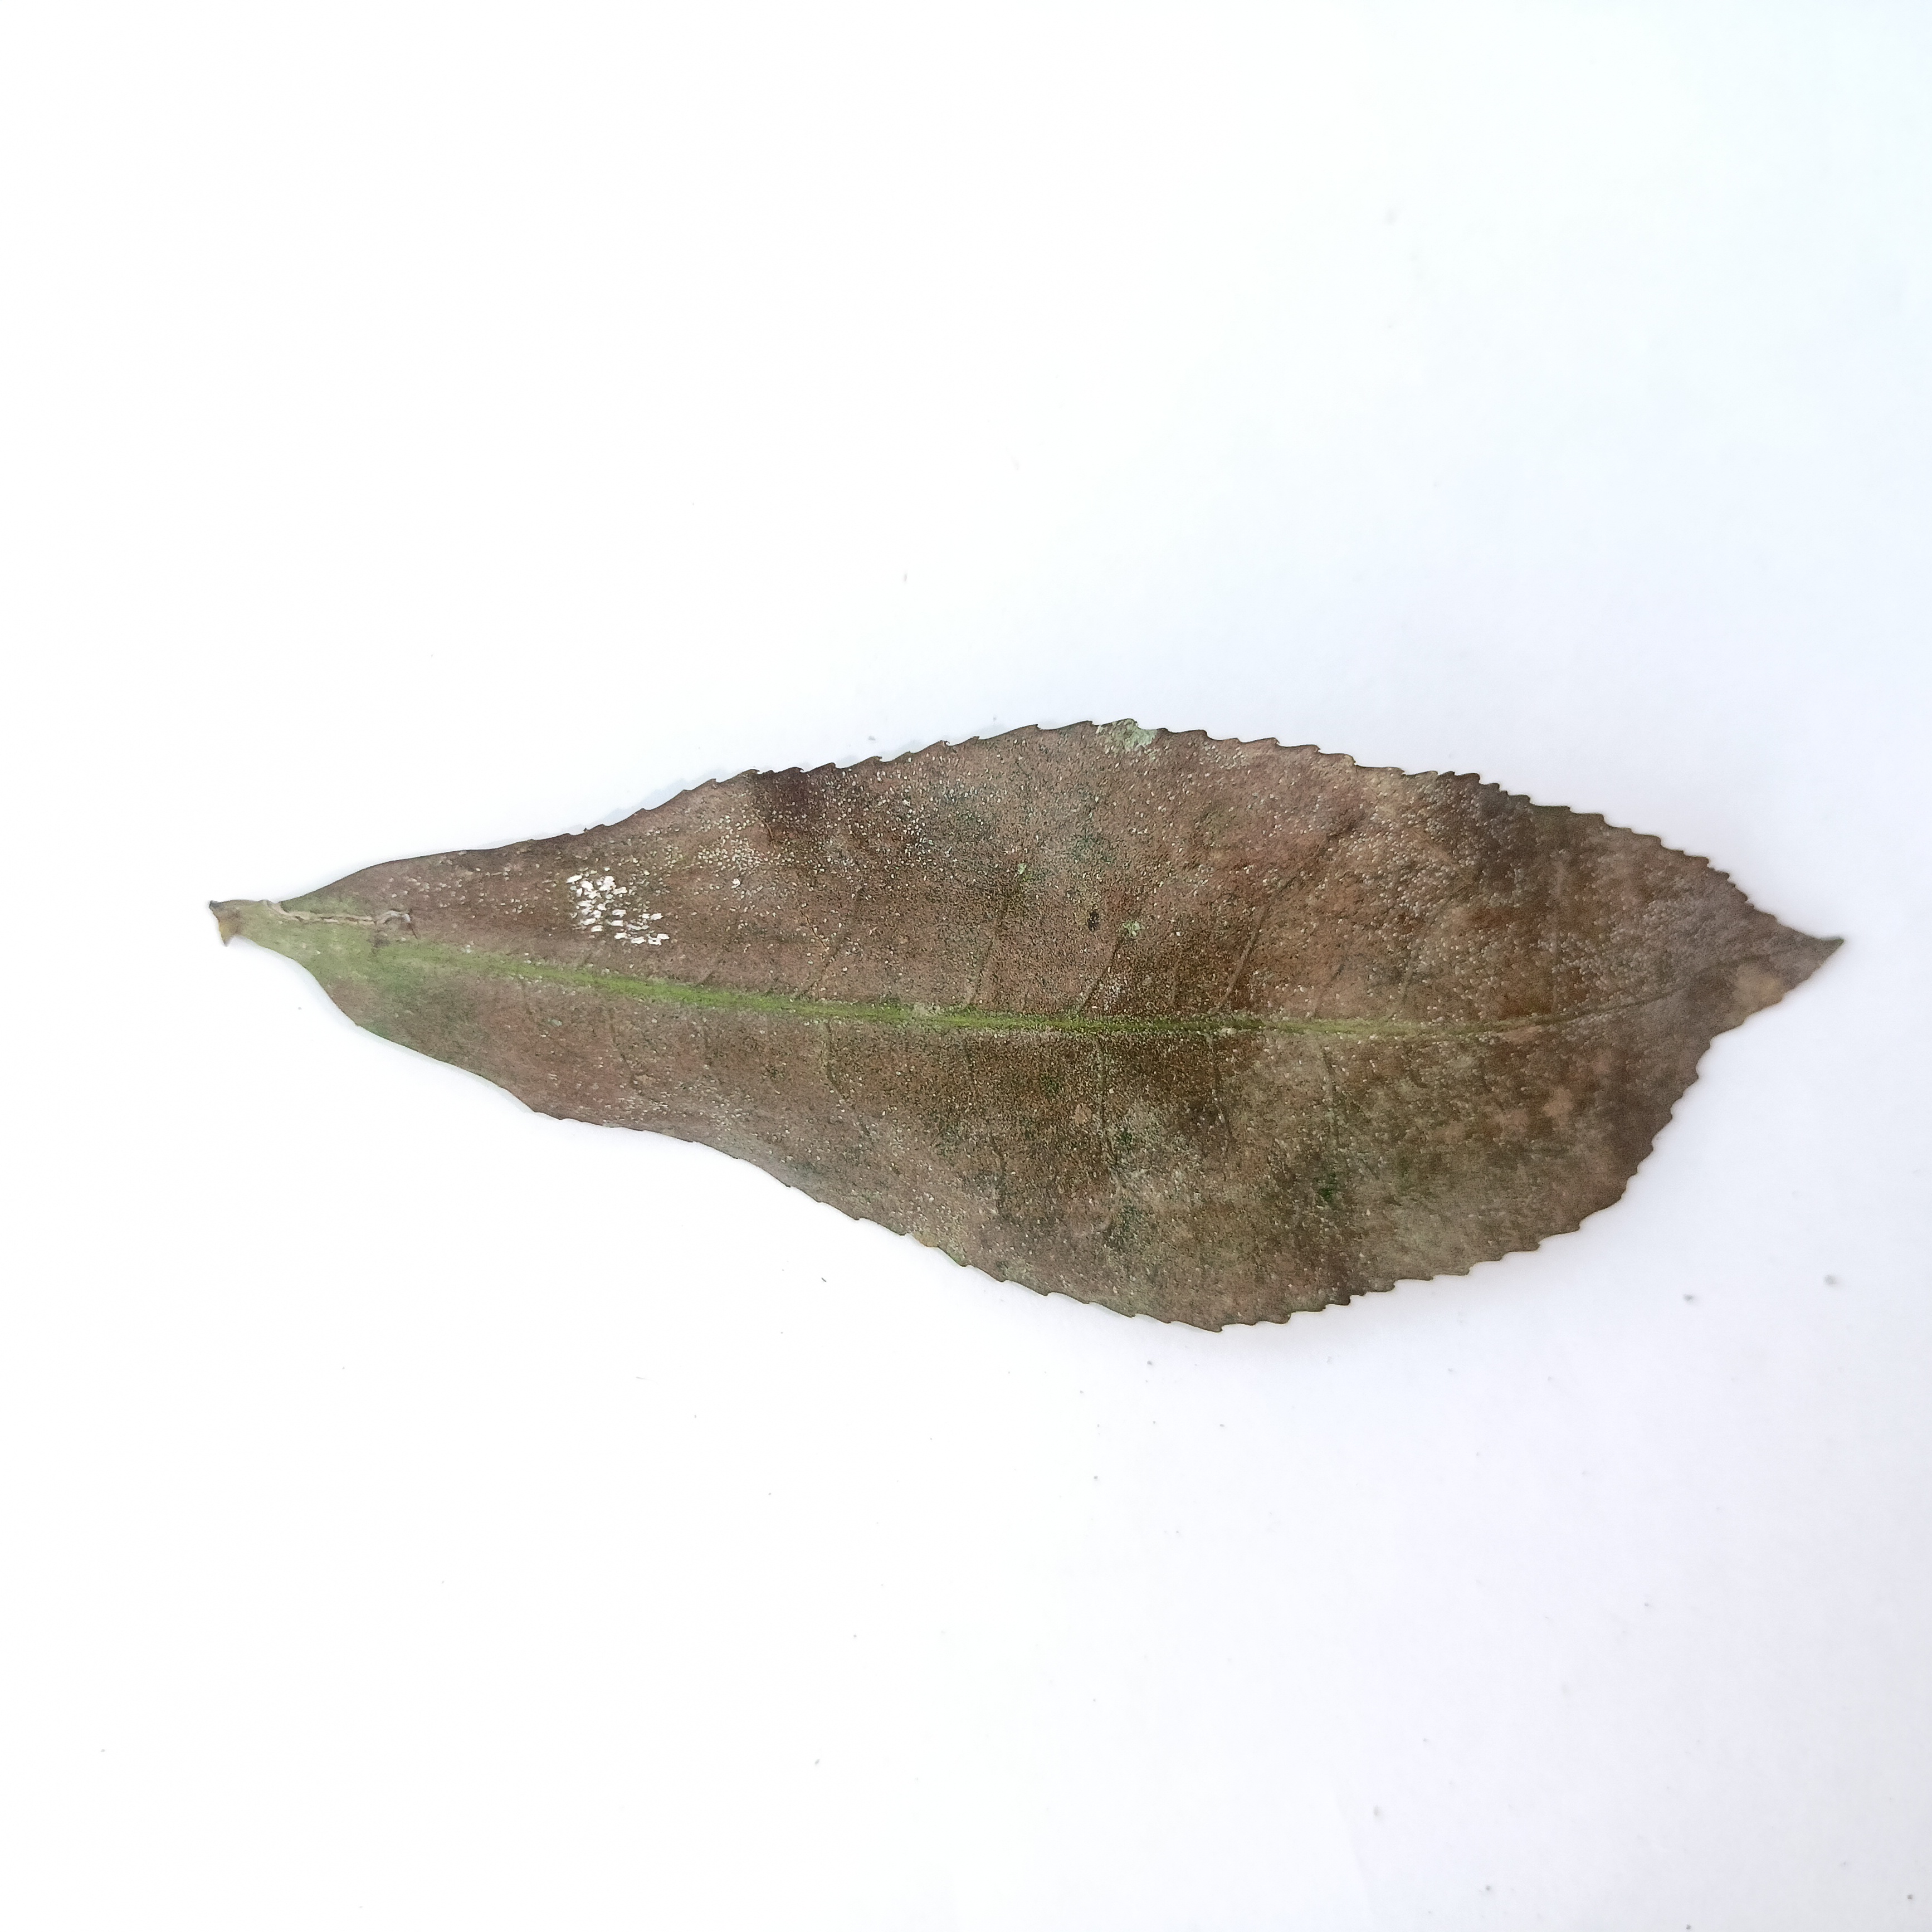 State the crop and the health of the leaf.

tea, red rust
